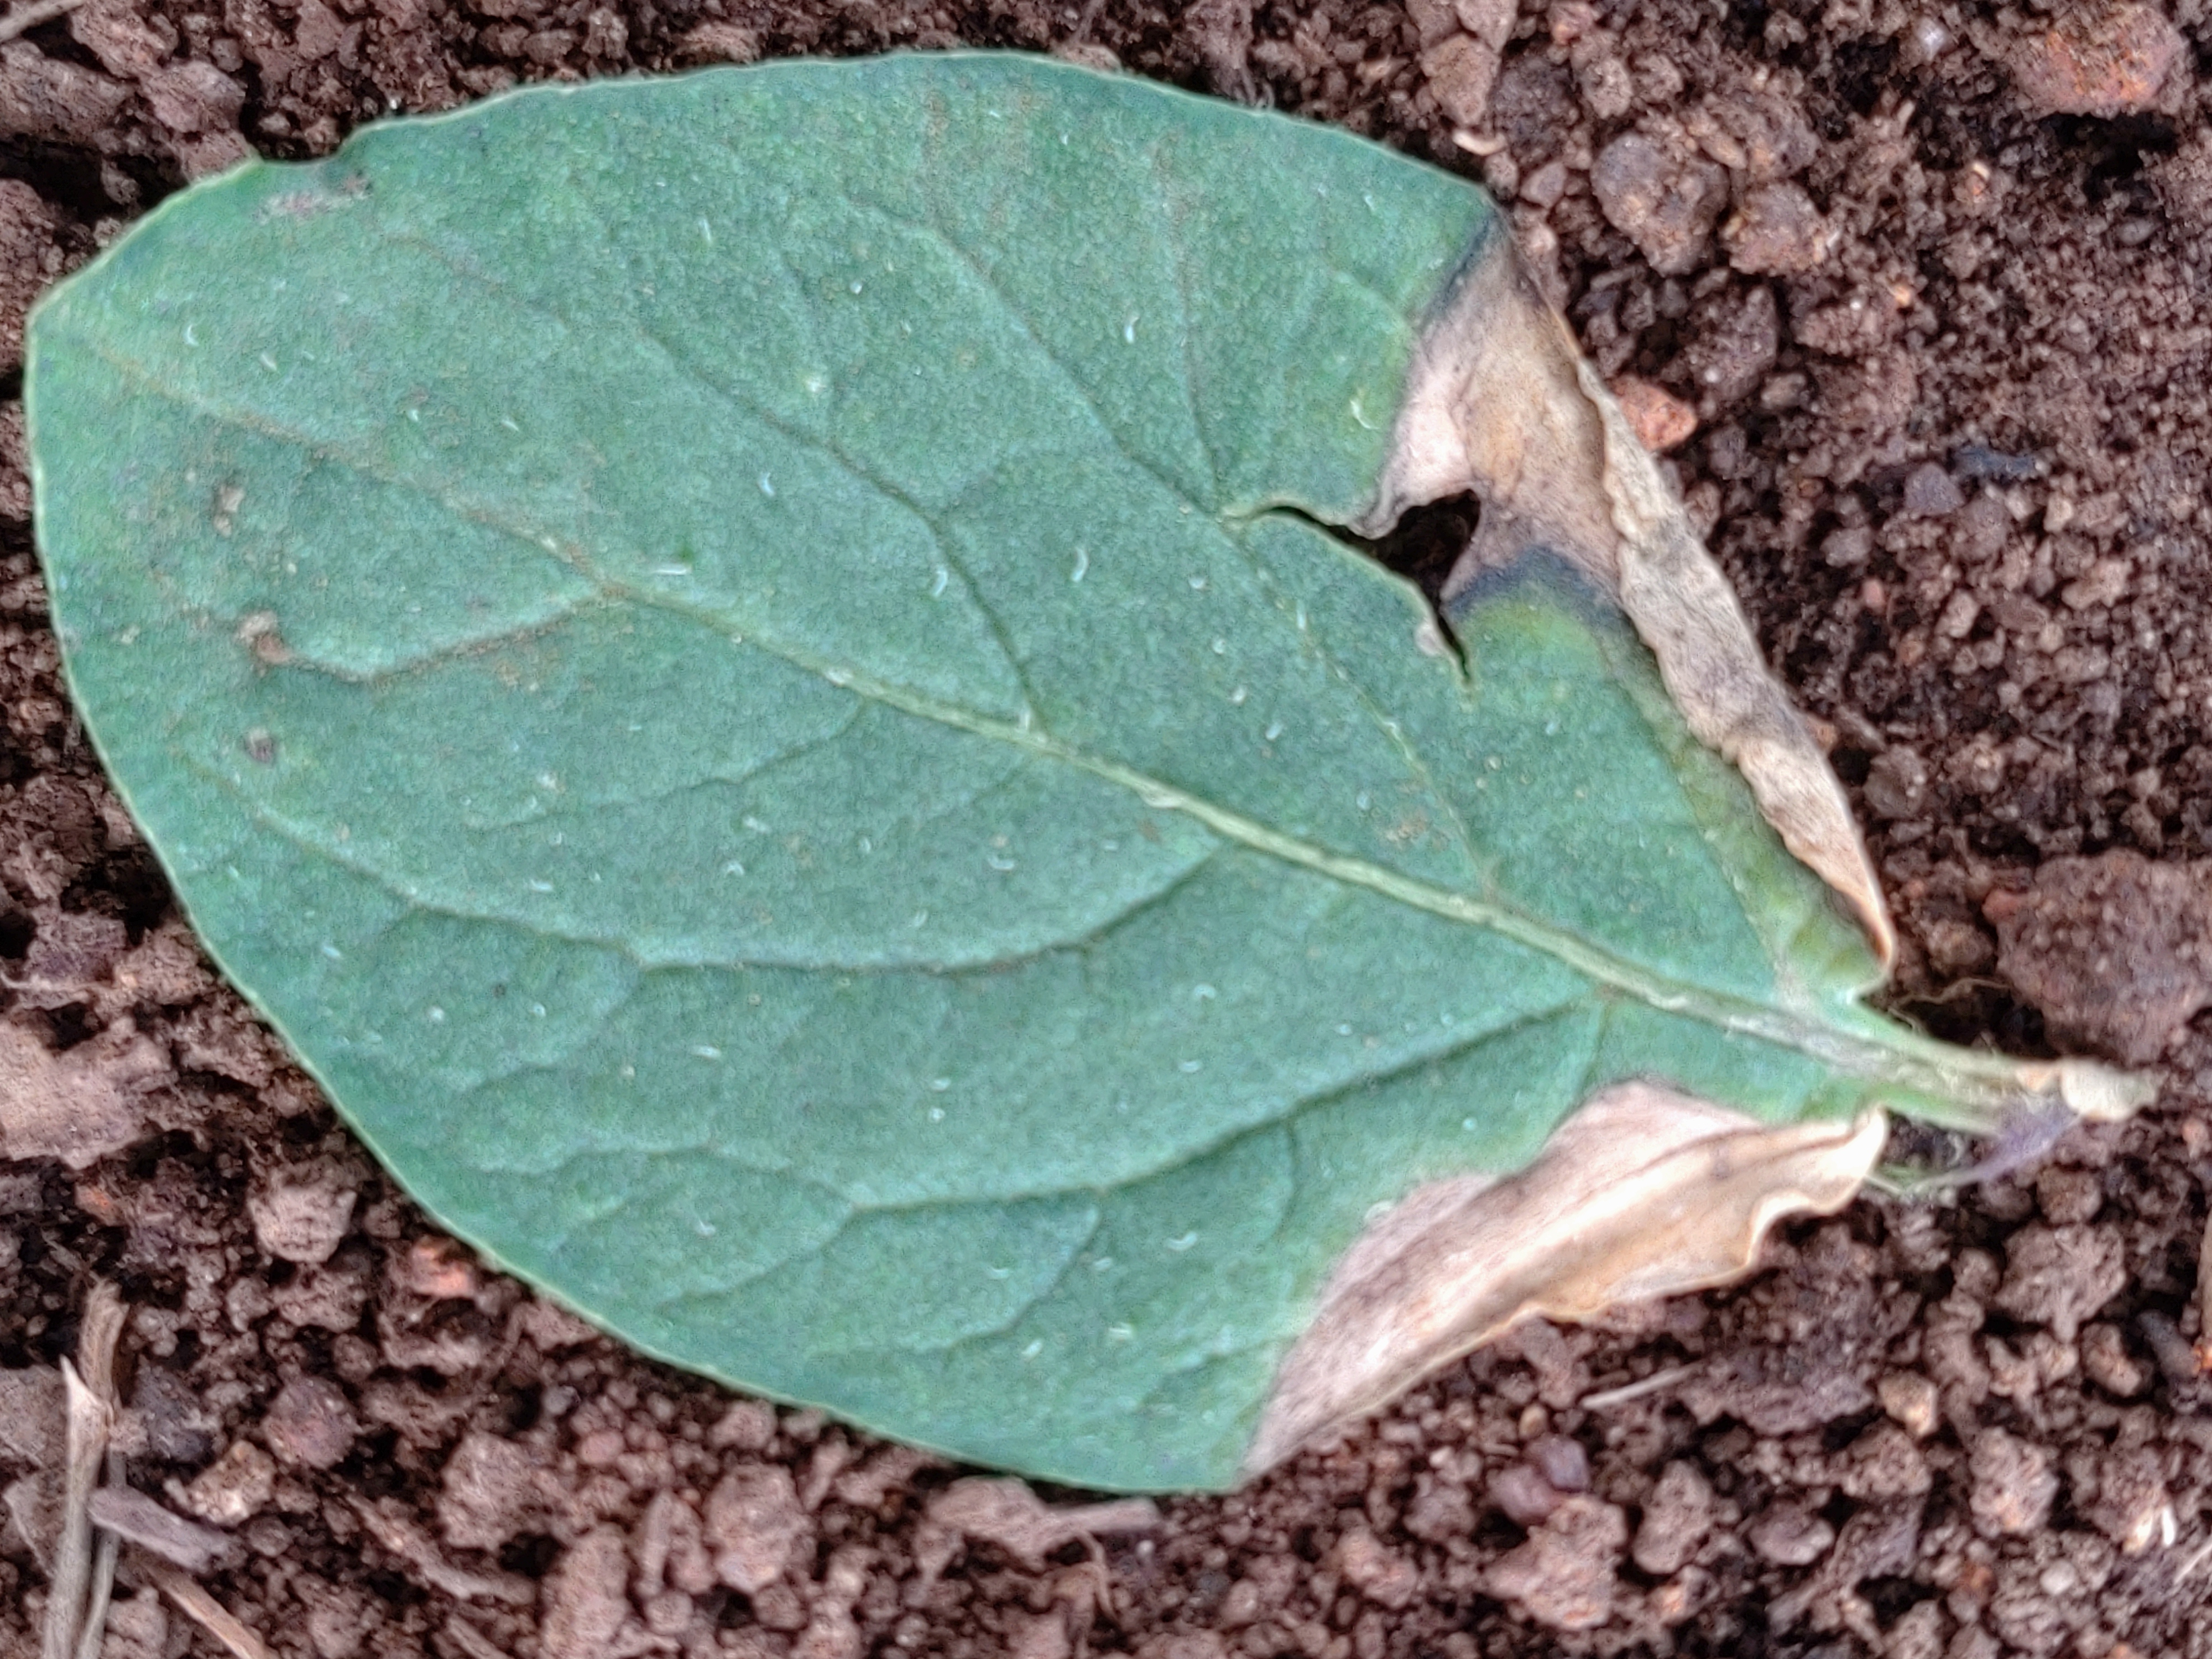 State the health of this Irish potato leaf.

early blight
